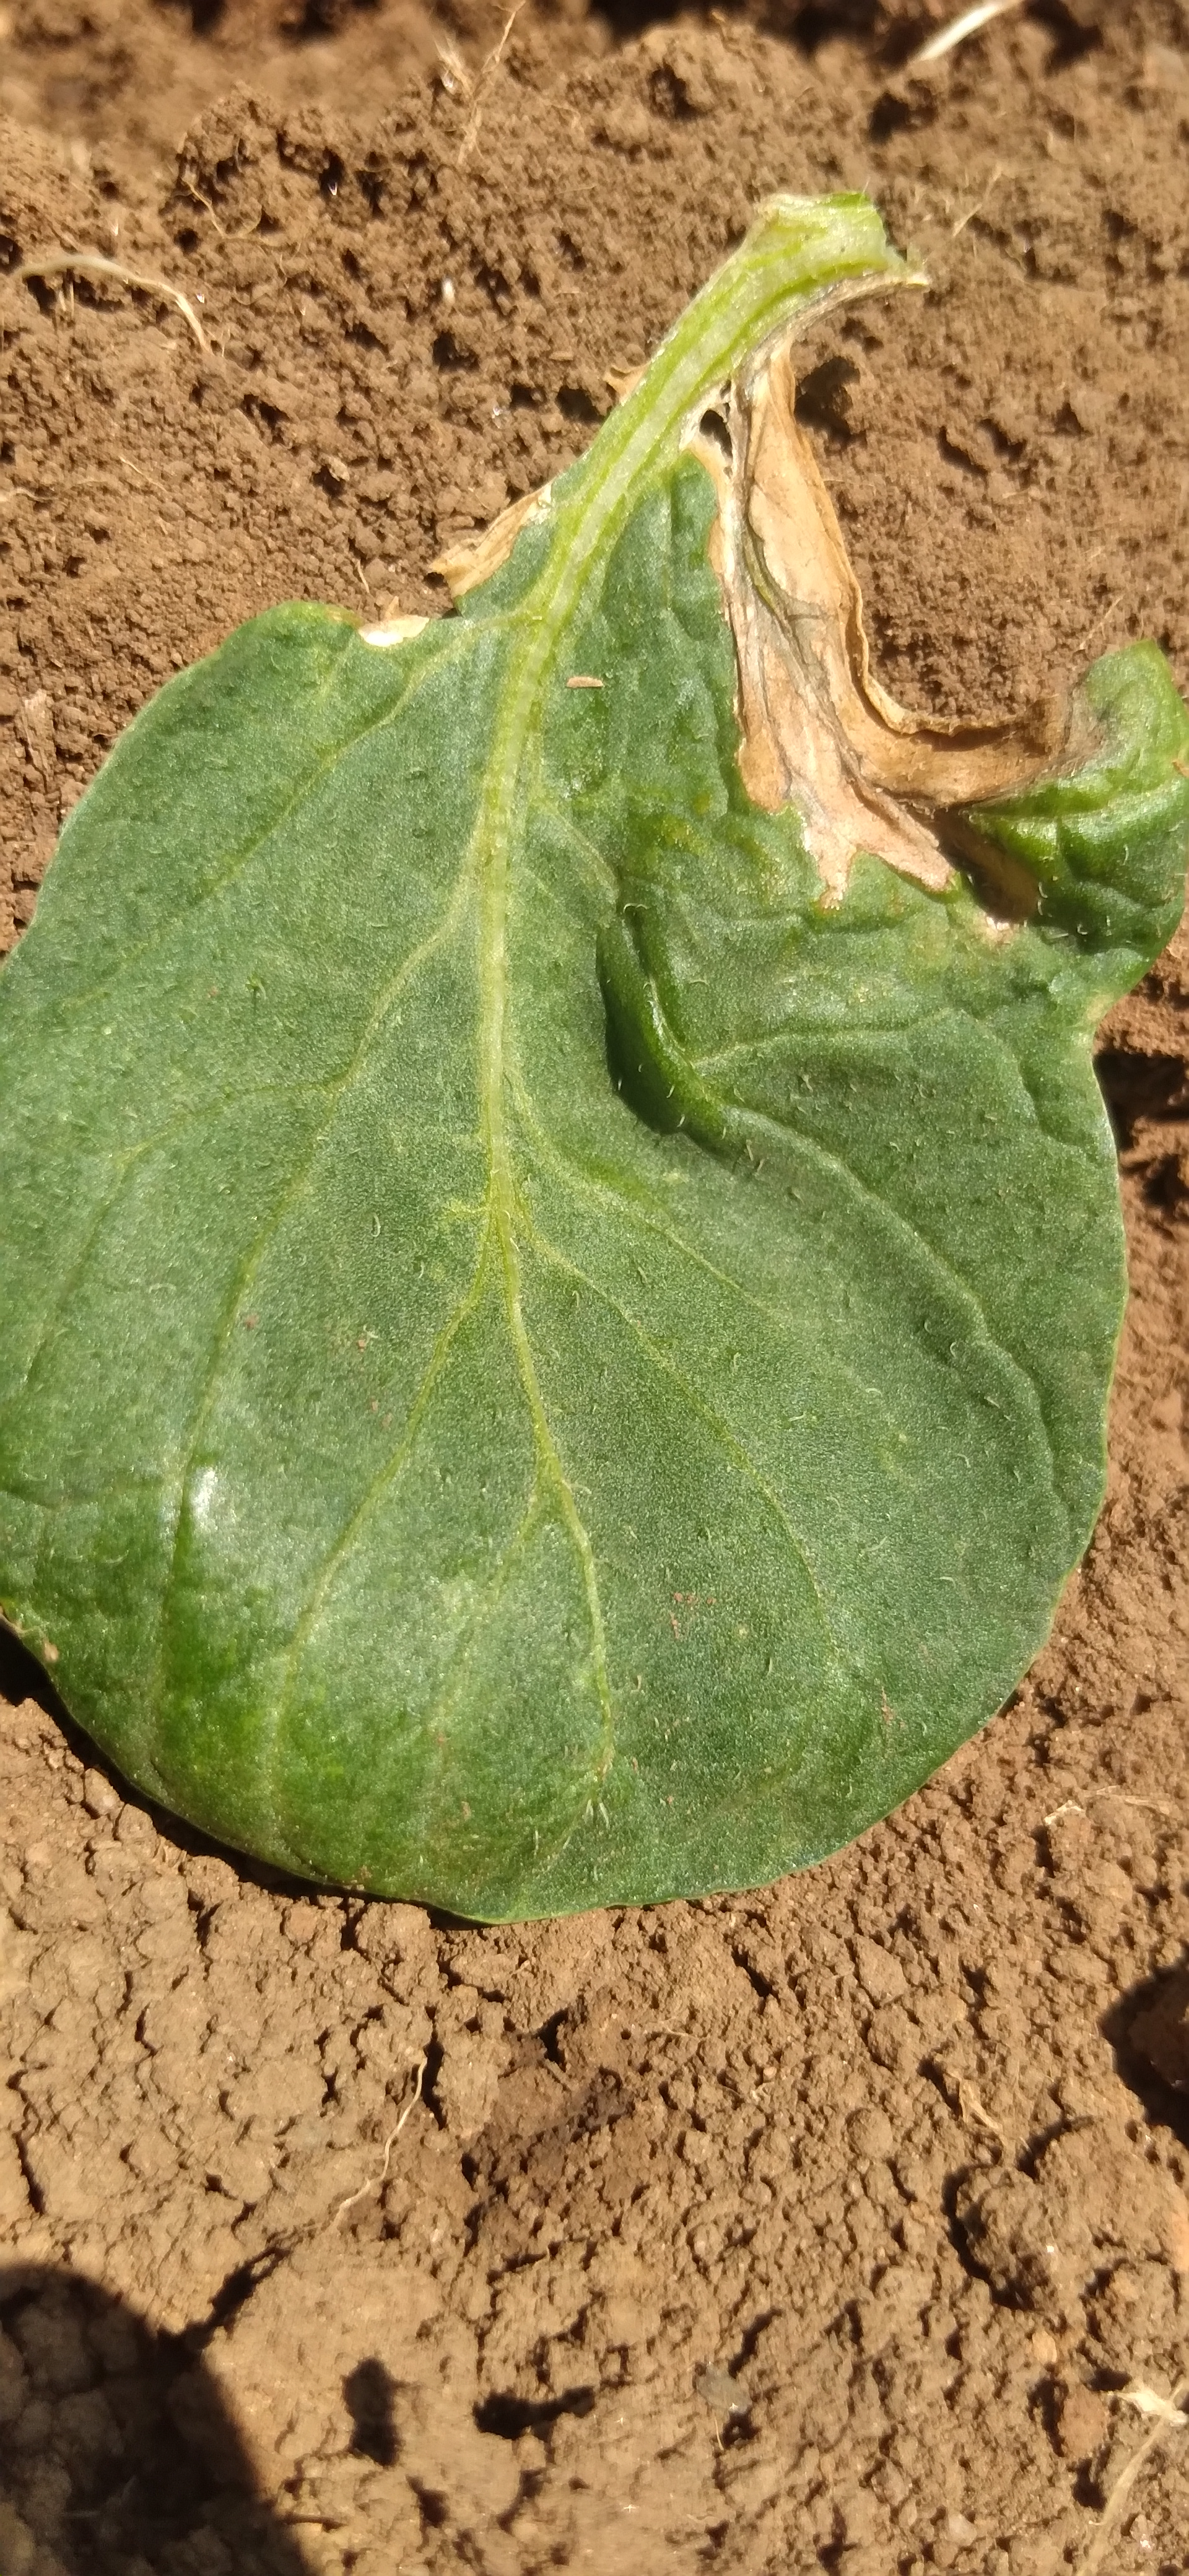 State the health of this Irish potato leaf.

early blight
